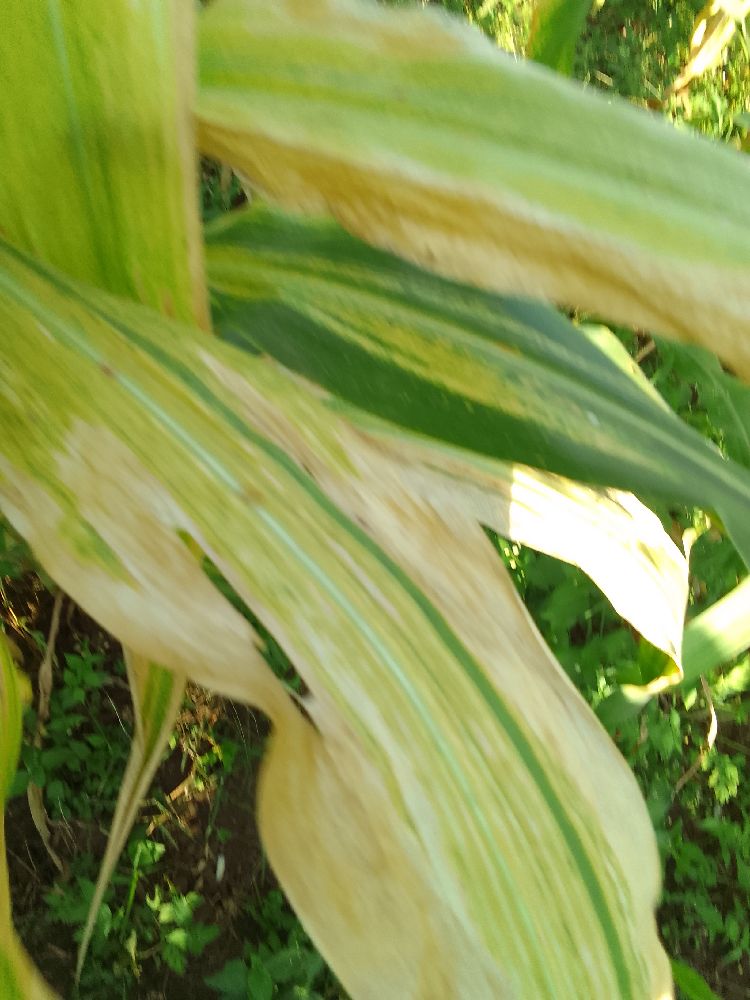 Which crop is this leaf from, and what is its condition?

maize, maize lethal necrosis
